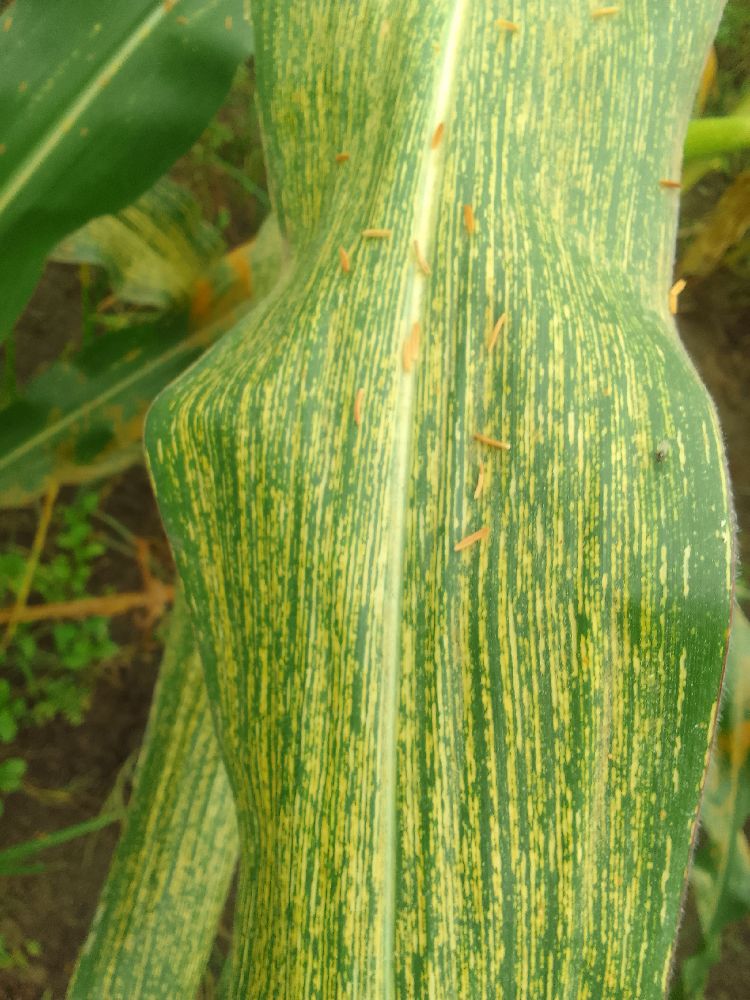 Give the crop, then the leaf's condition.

maize, maize streak virus
